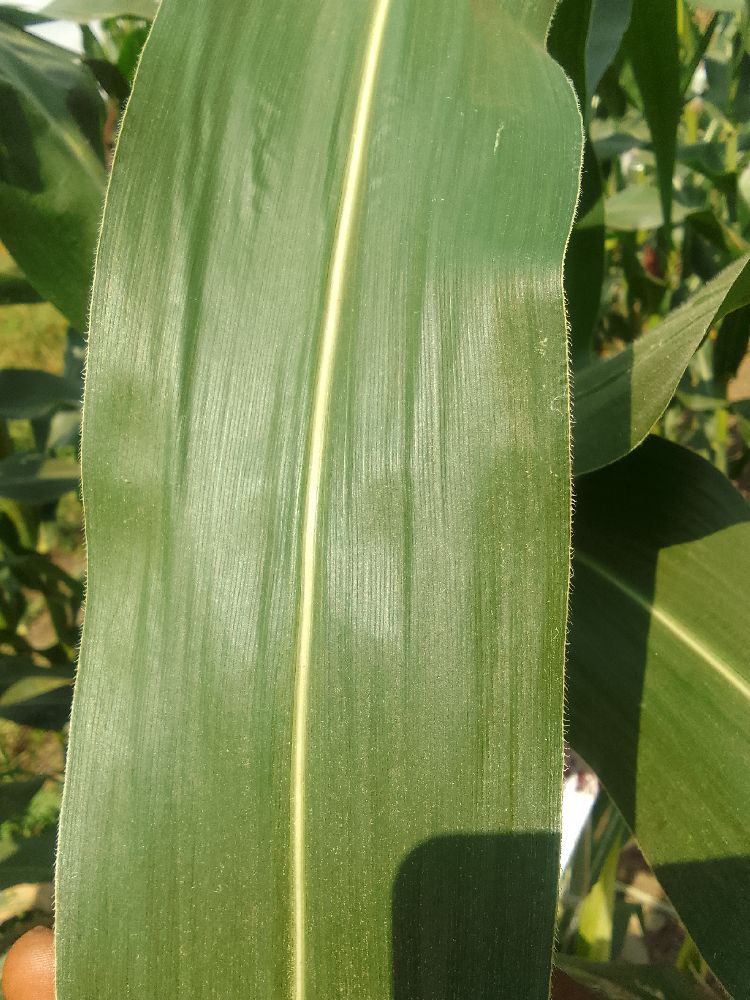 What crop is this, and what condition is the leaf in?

maize, healthy
